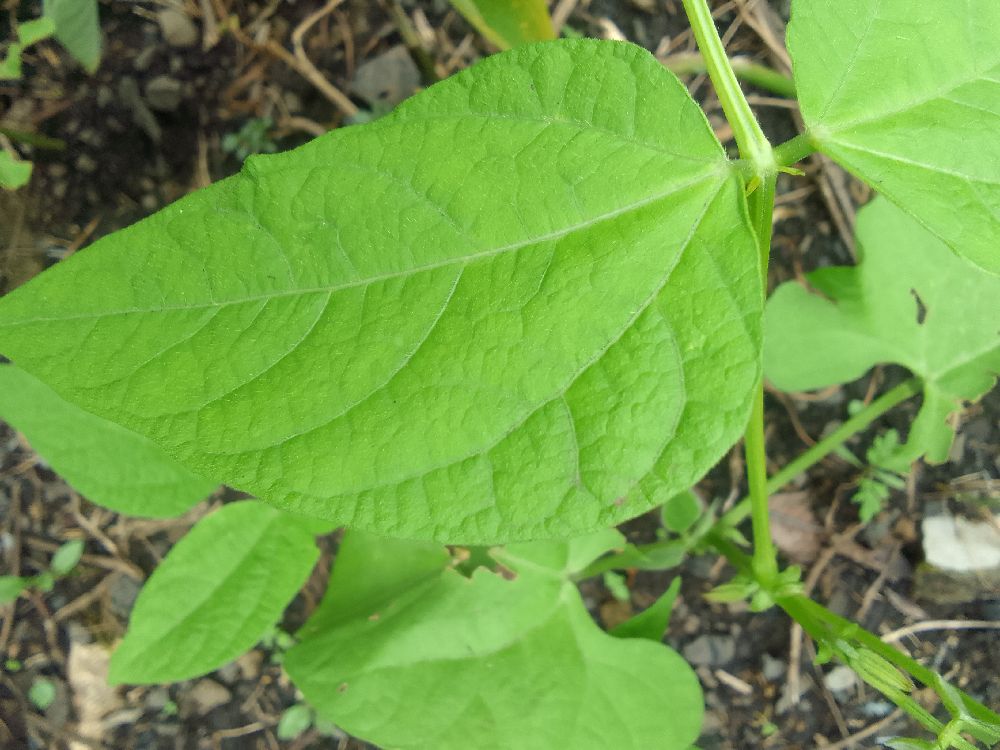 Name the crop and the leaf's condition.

common bean, healthy
